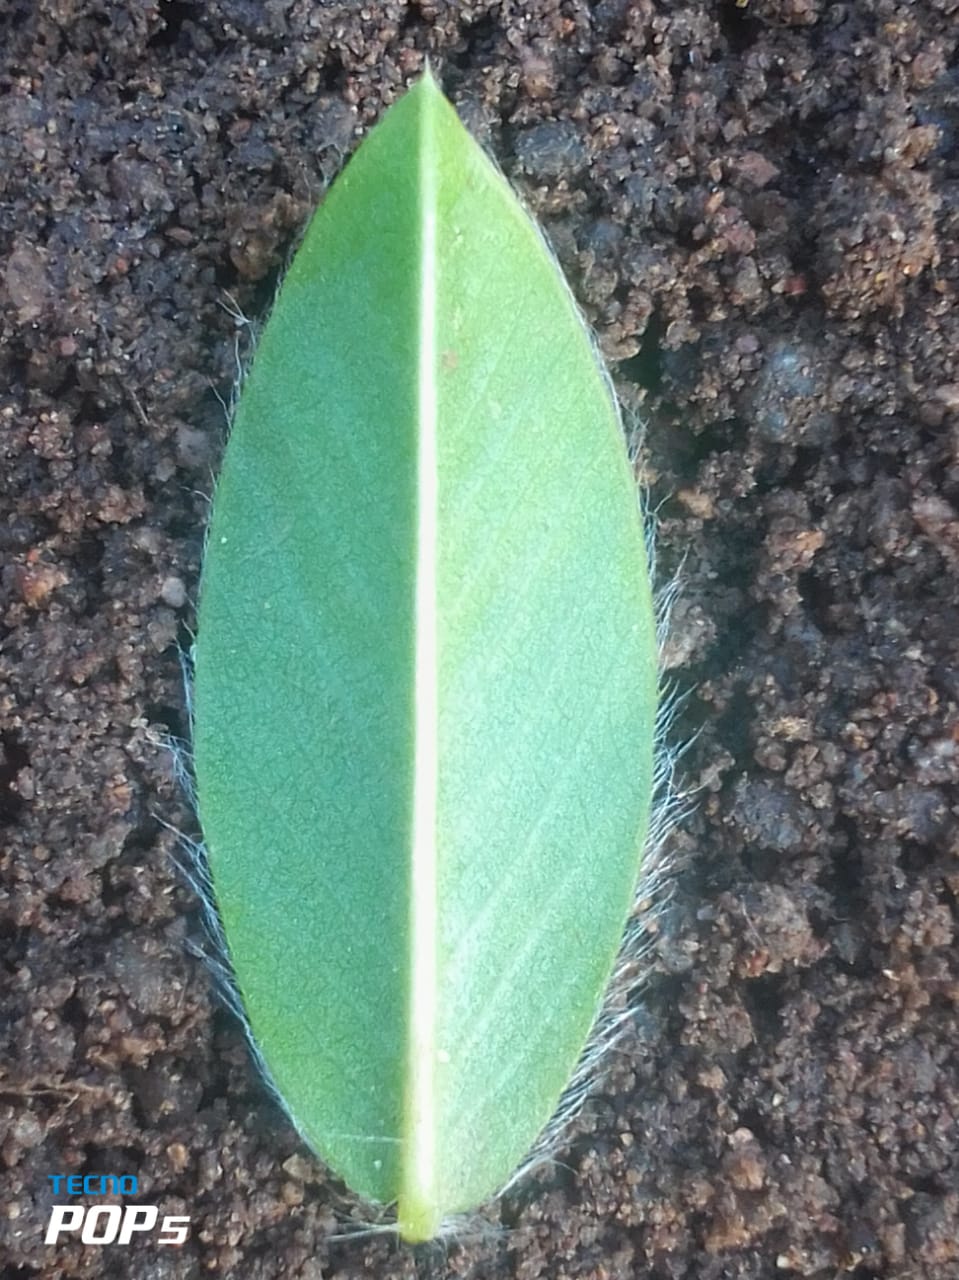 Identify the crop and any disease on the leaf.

peanut, healthy leaves
